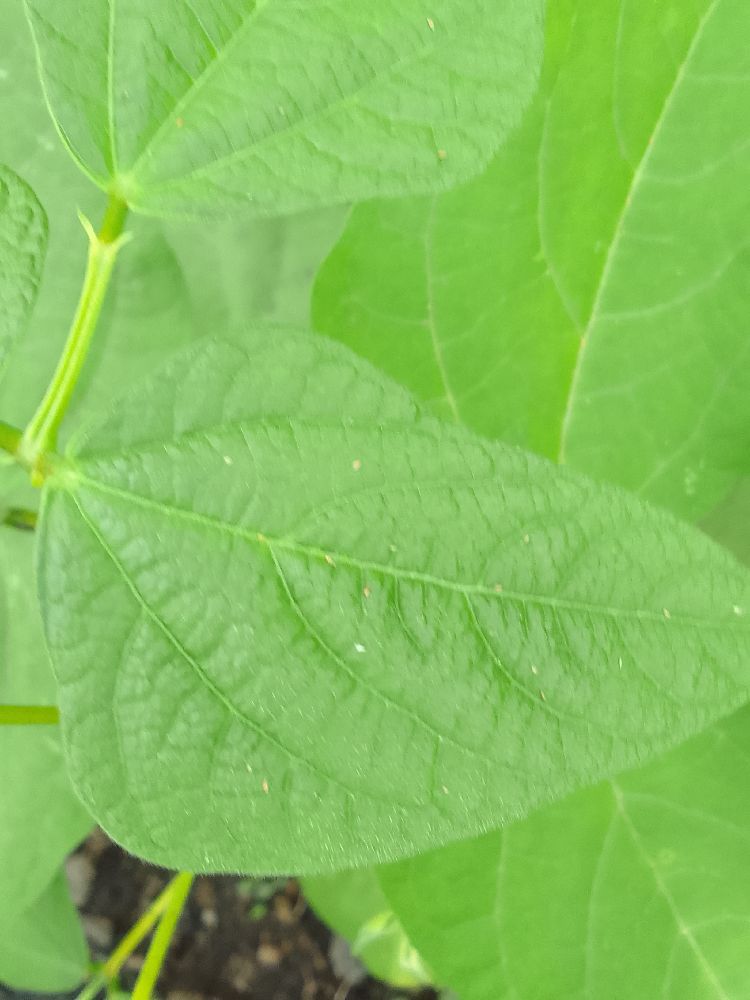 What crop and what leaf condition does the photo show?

common bean, healthy
